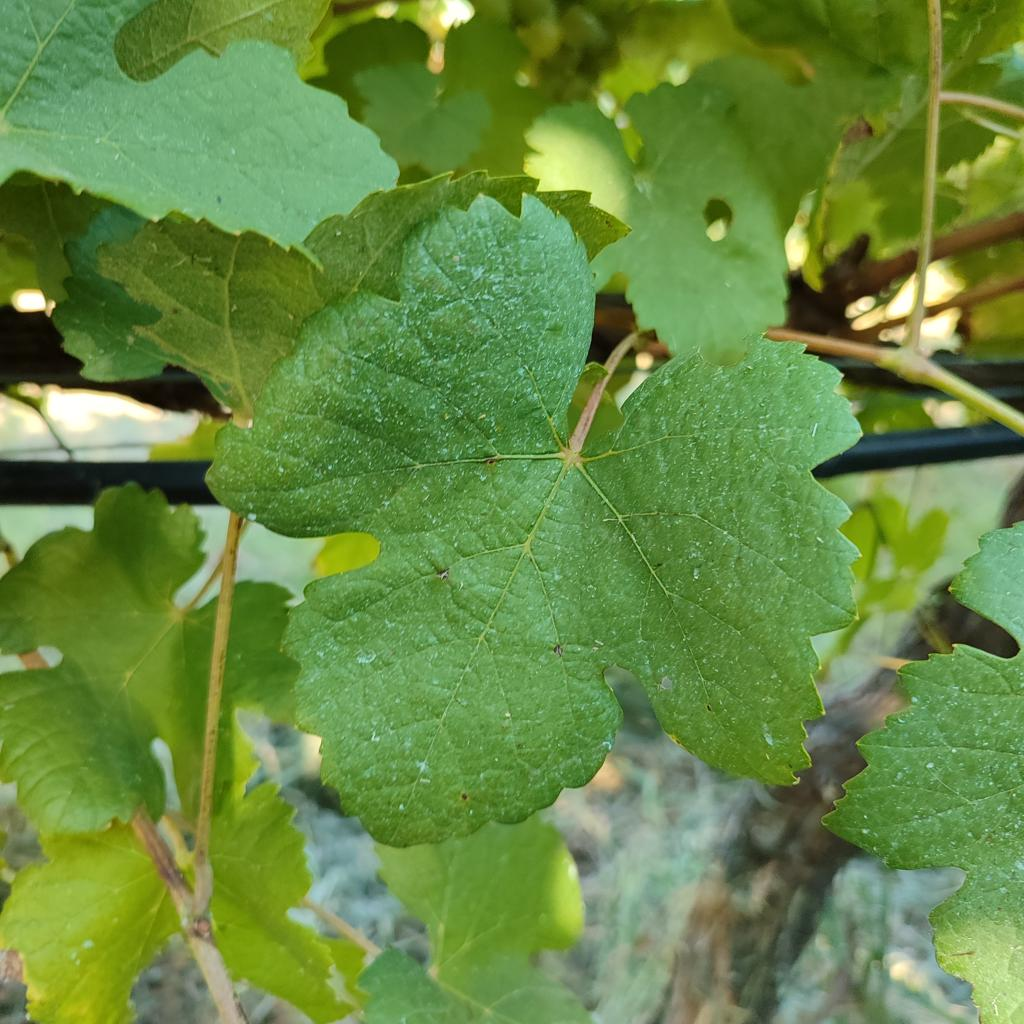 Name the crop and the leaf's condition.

grapevine, healthy
